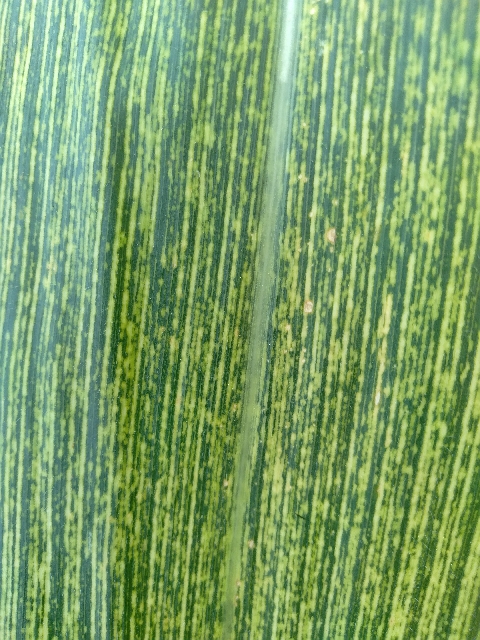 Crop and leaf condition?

maize, maize streak virus
